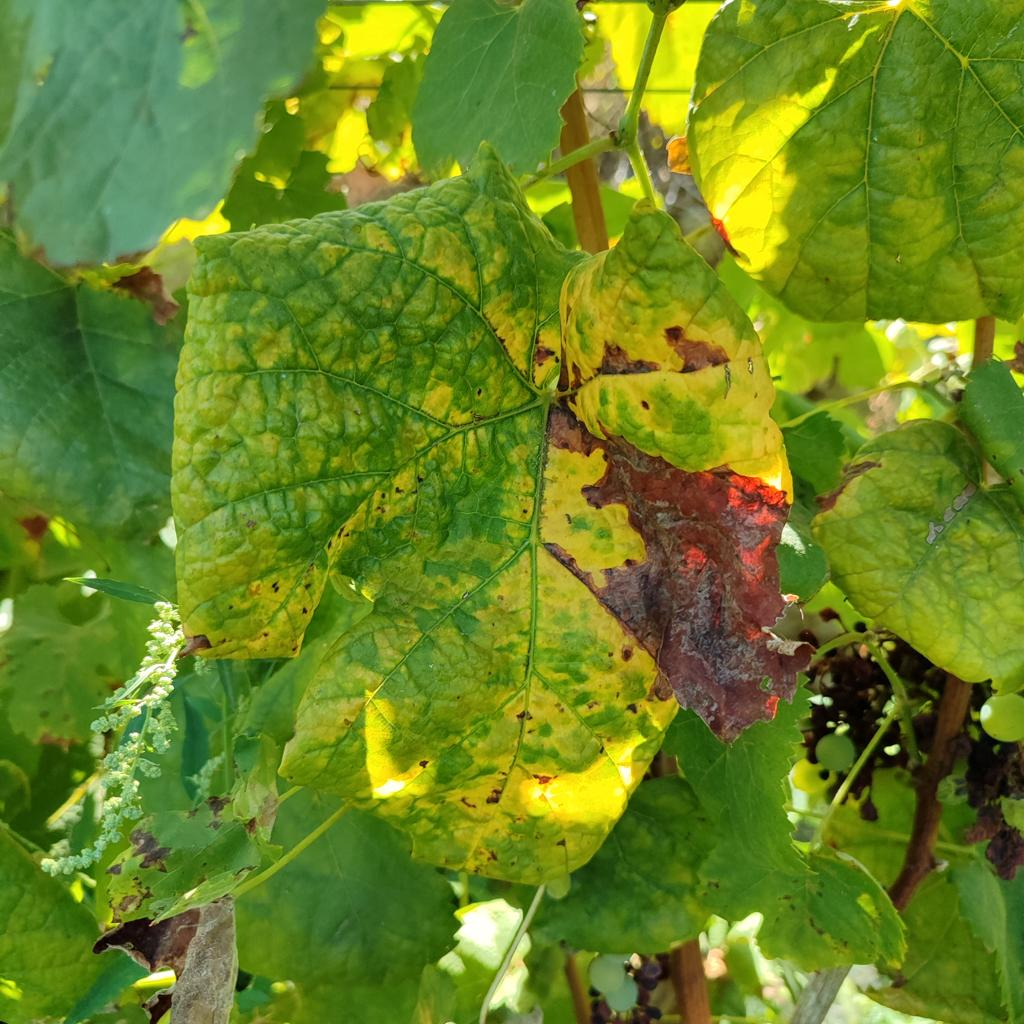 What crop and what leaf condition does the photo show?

grapevine, downy mildew
